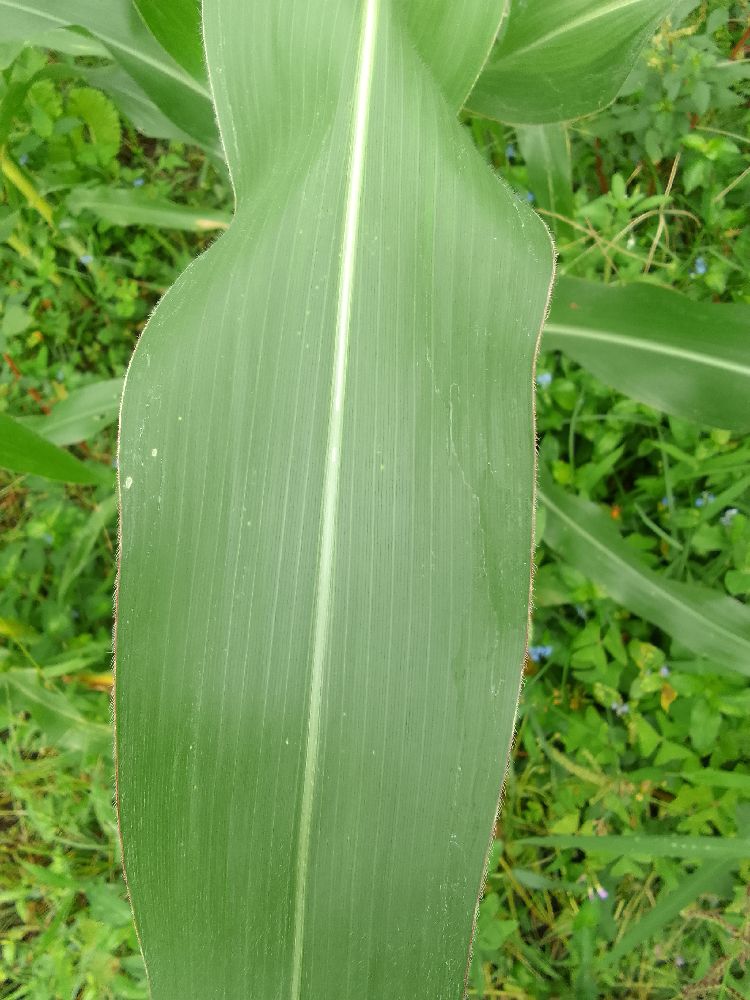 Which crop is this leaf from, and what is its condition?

maize, healthy
